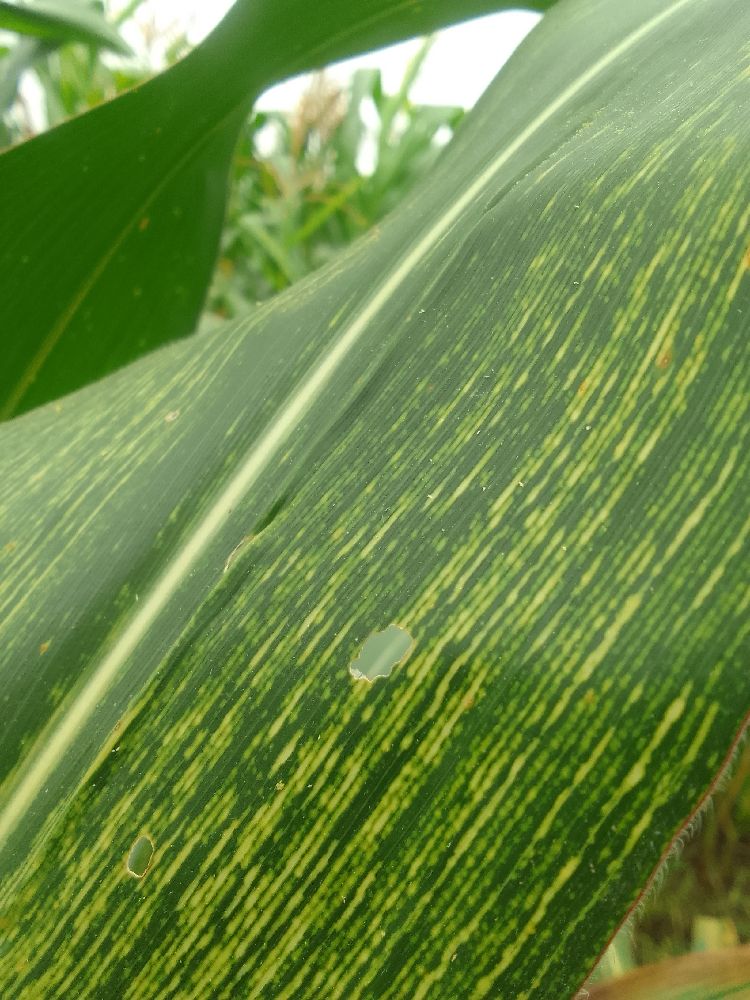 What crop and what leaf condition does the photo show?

maize, maize streak virus
